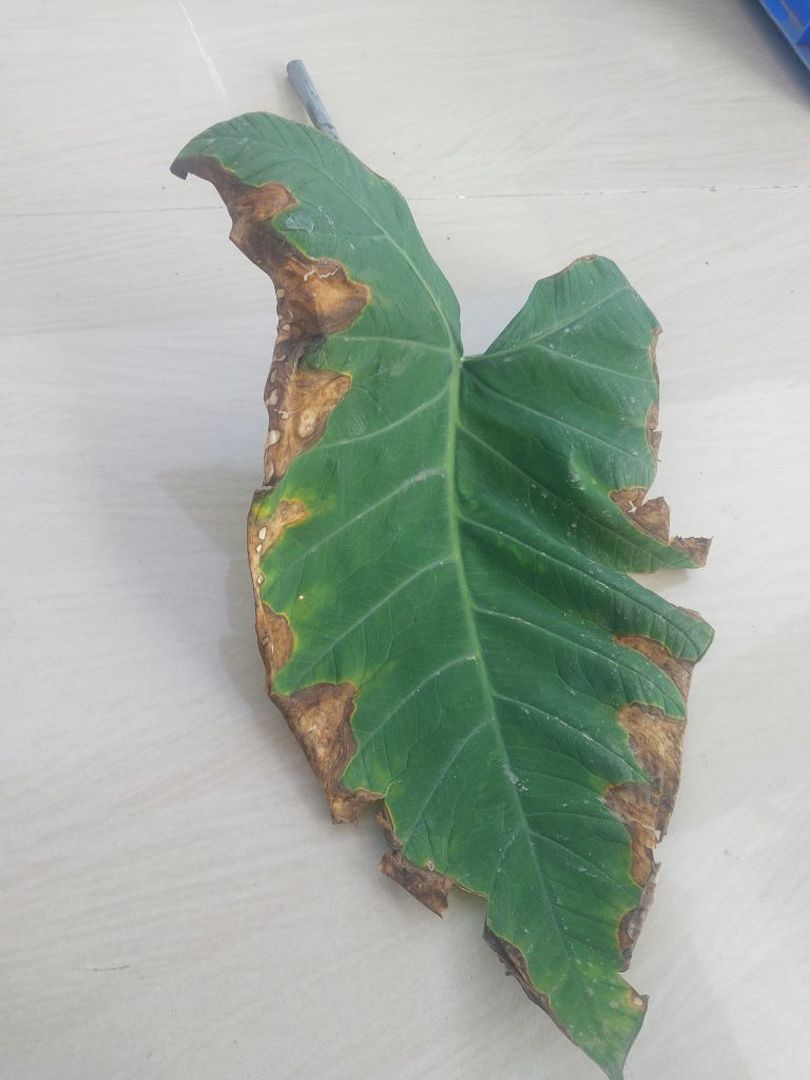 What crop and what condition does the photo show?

taro, leaf blight
